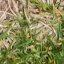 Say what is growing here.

grass
